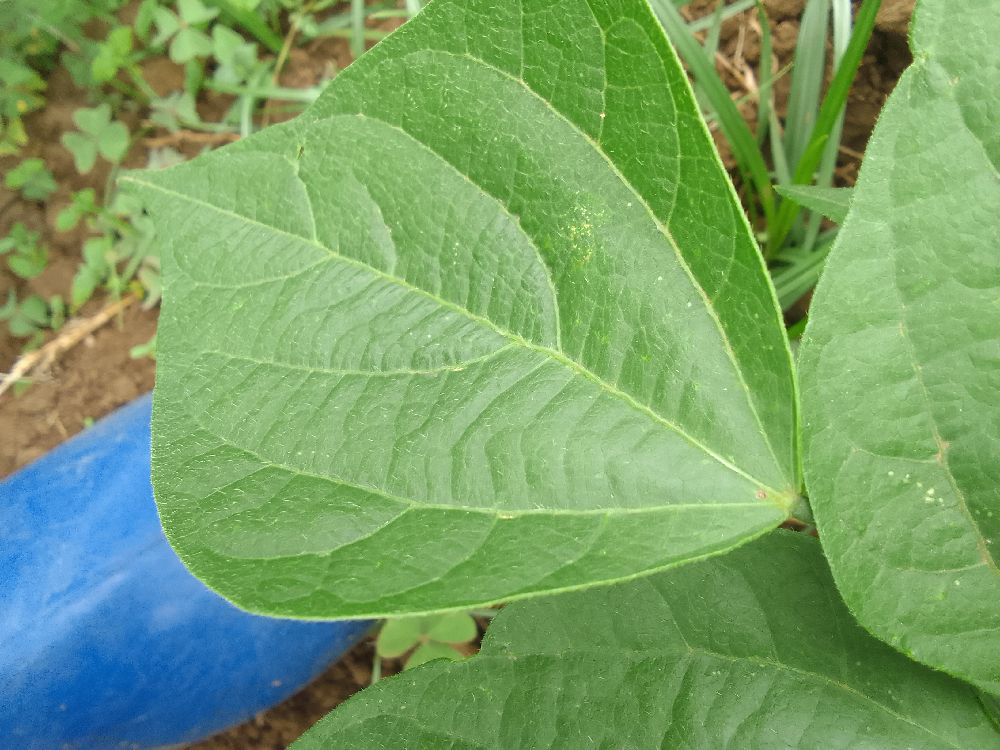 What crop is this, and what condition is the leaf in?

common bean, healthy
